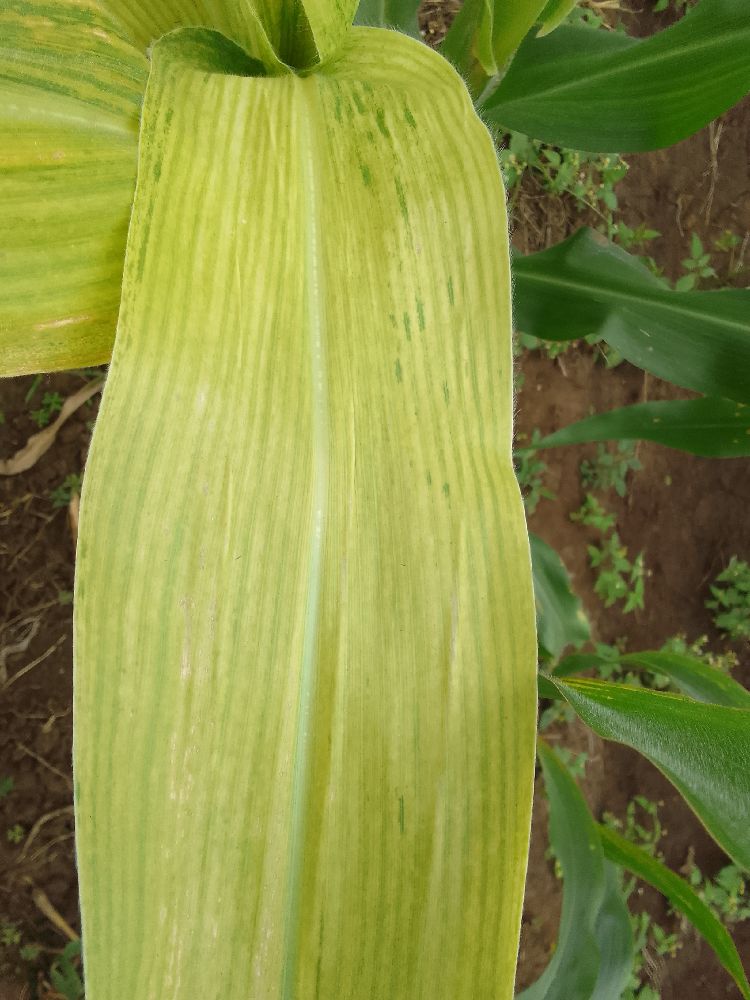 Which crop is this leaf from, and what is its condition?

maize, maize lethal necrosis
